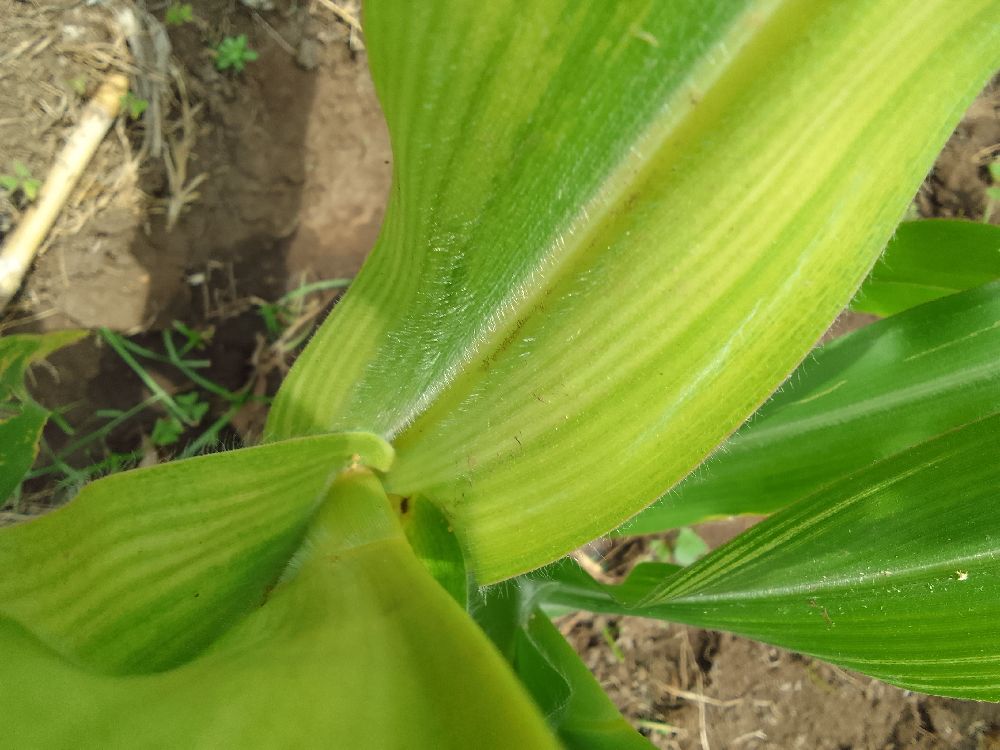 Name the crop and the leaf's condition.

maize, maize lethal necrosis
